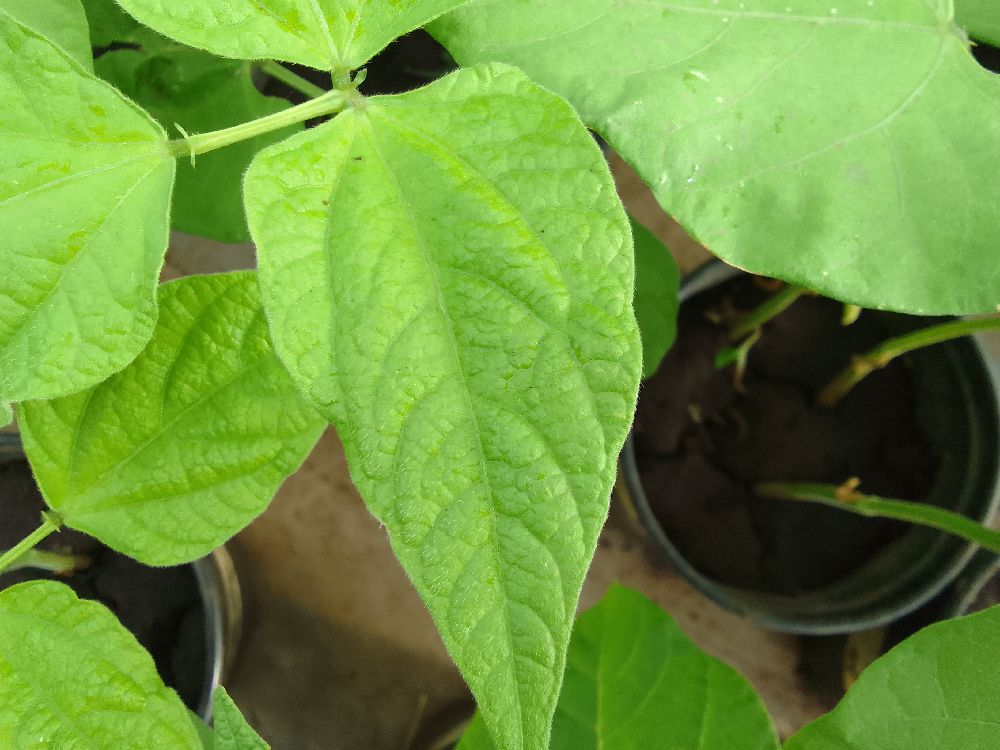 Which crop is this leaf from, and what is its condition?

common bean, healthy
